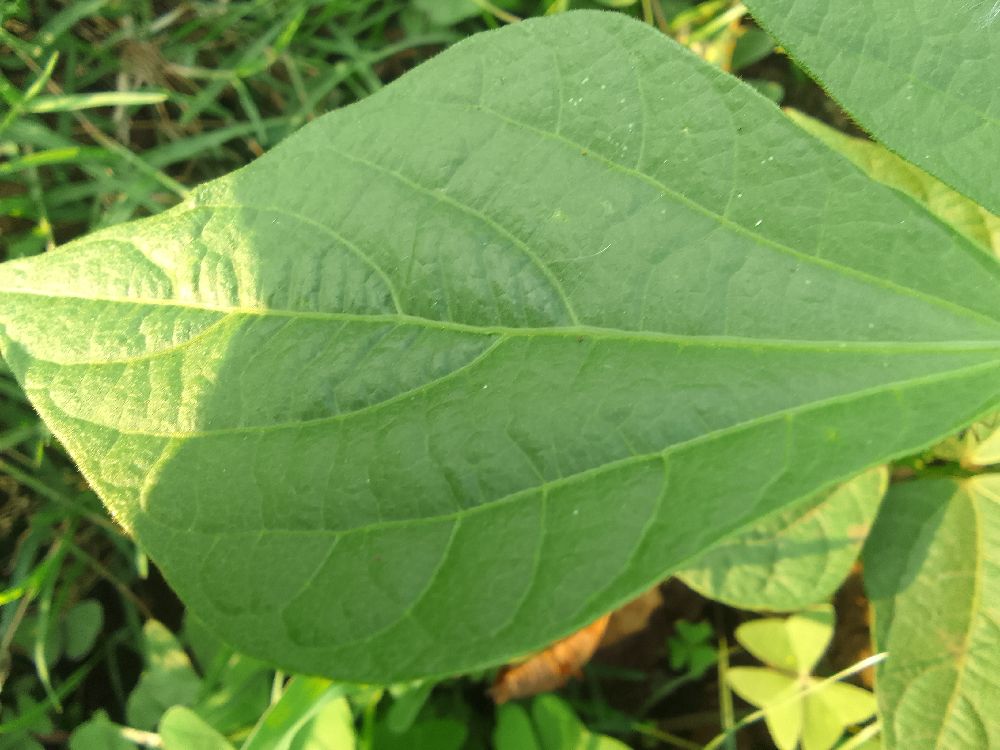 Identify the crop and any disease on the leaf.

common bean, healthy
